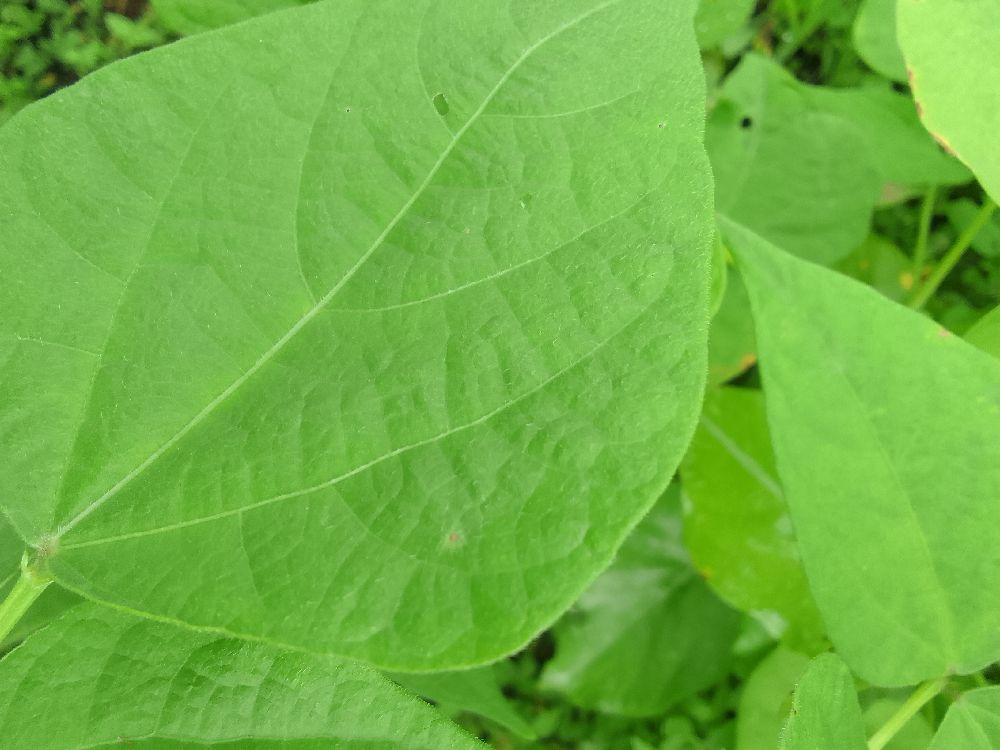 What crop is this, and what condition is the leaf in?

common bean, healthy
